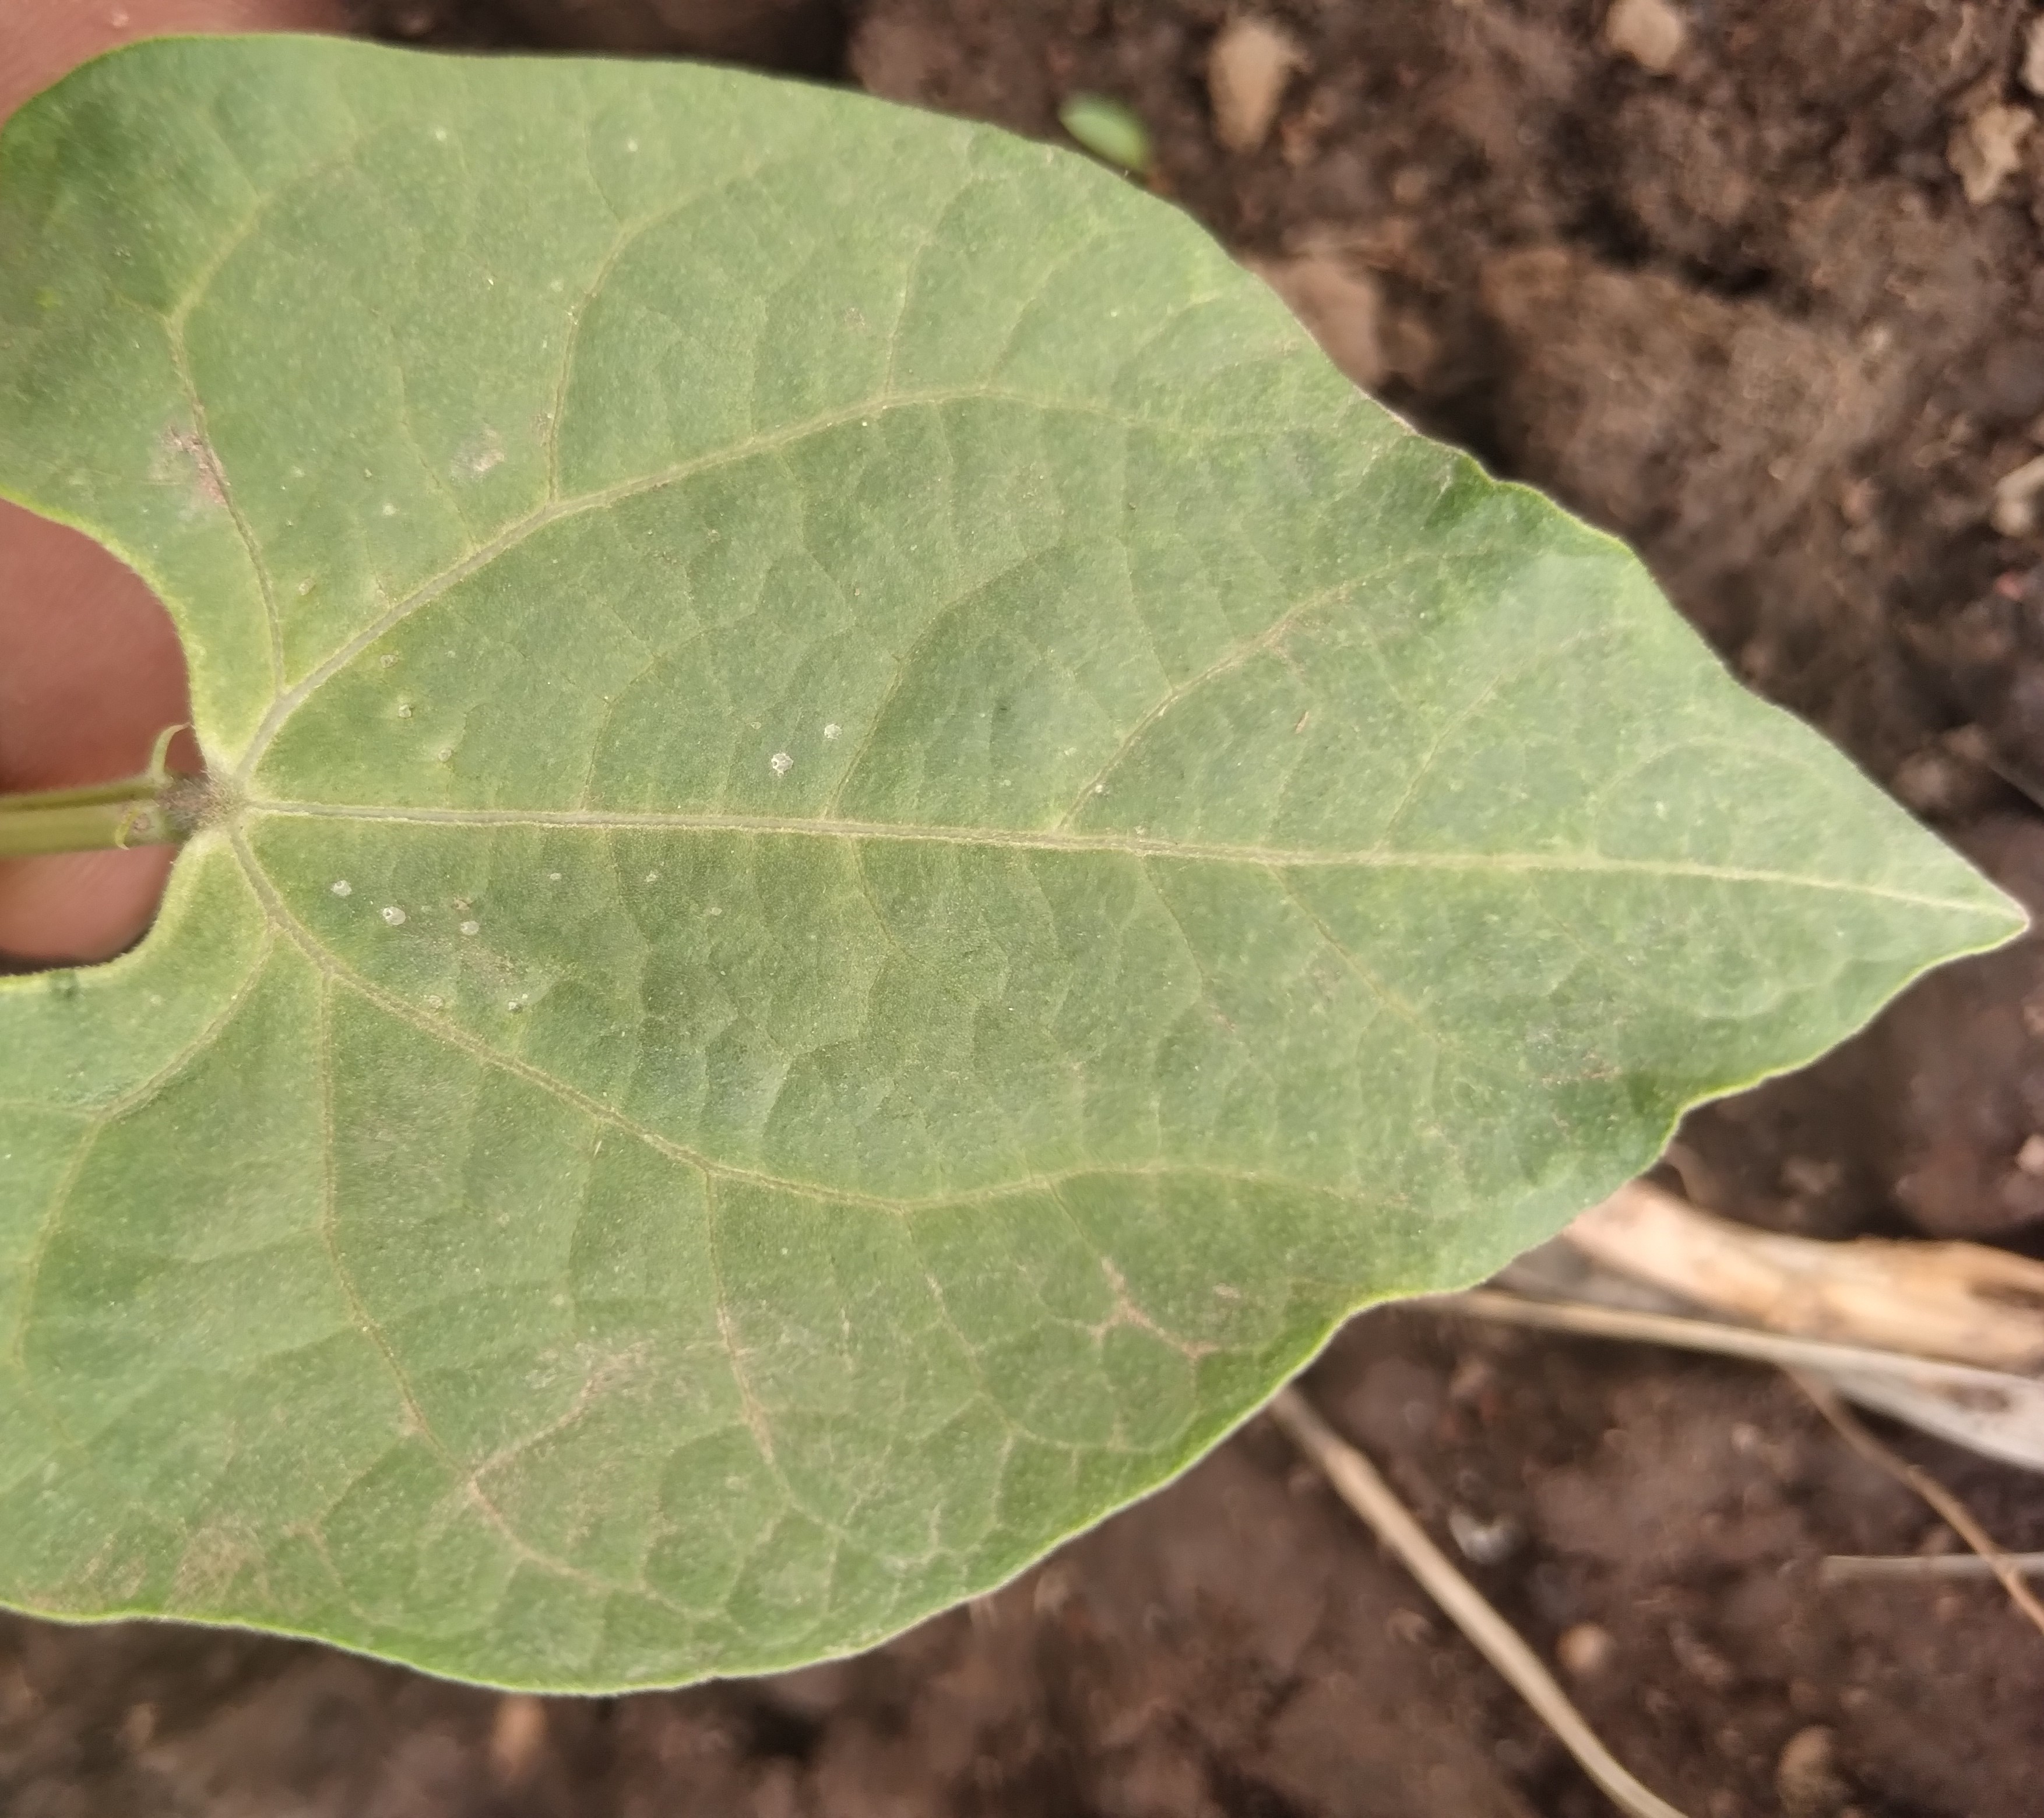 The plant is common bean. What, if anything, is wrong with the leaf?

healthy
